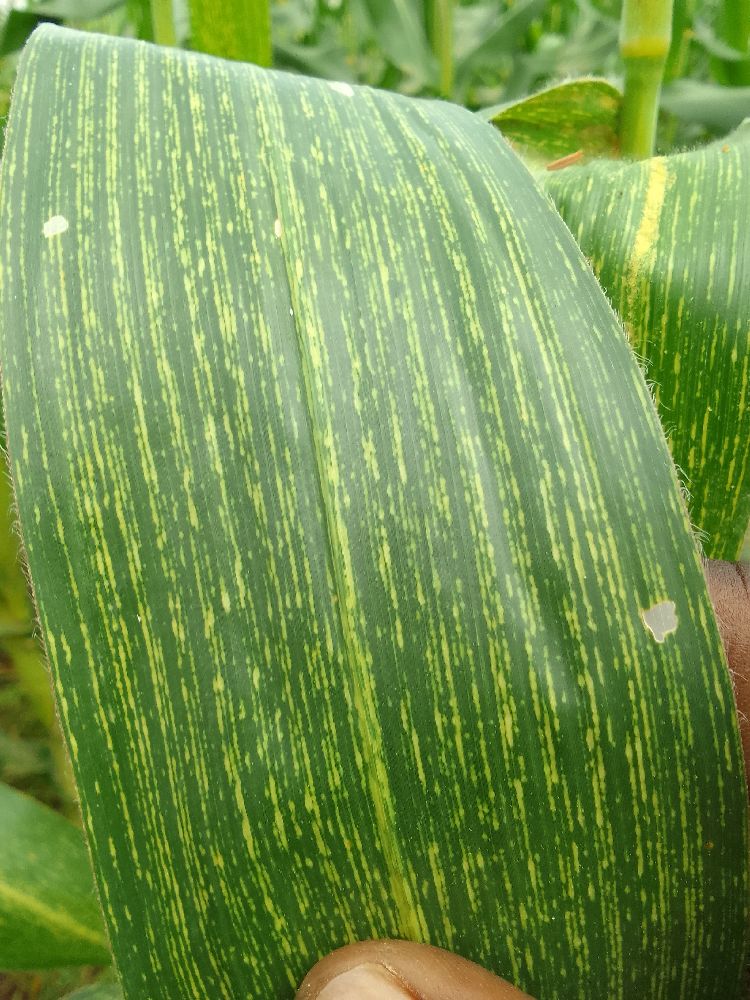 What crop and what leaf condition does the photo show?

maize, maize streak virus
